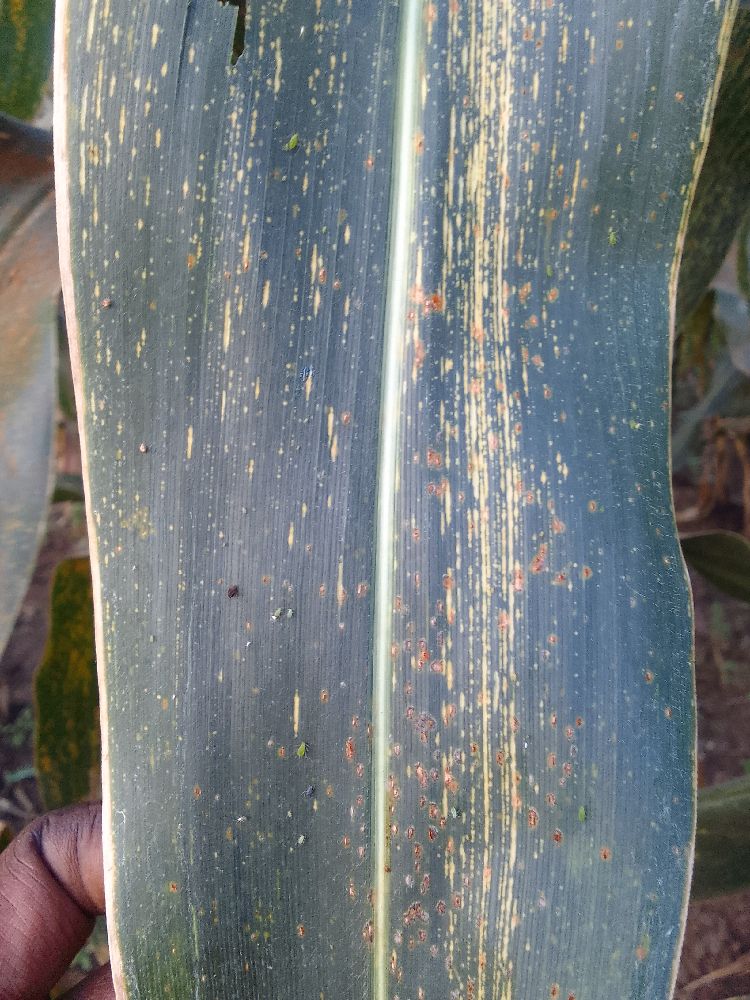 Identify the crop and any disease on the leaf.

maize, maize streak virus
